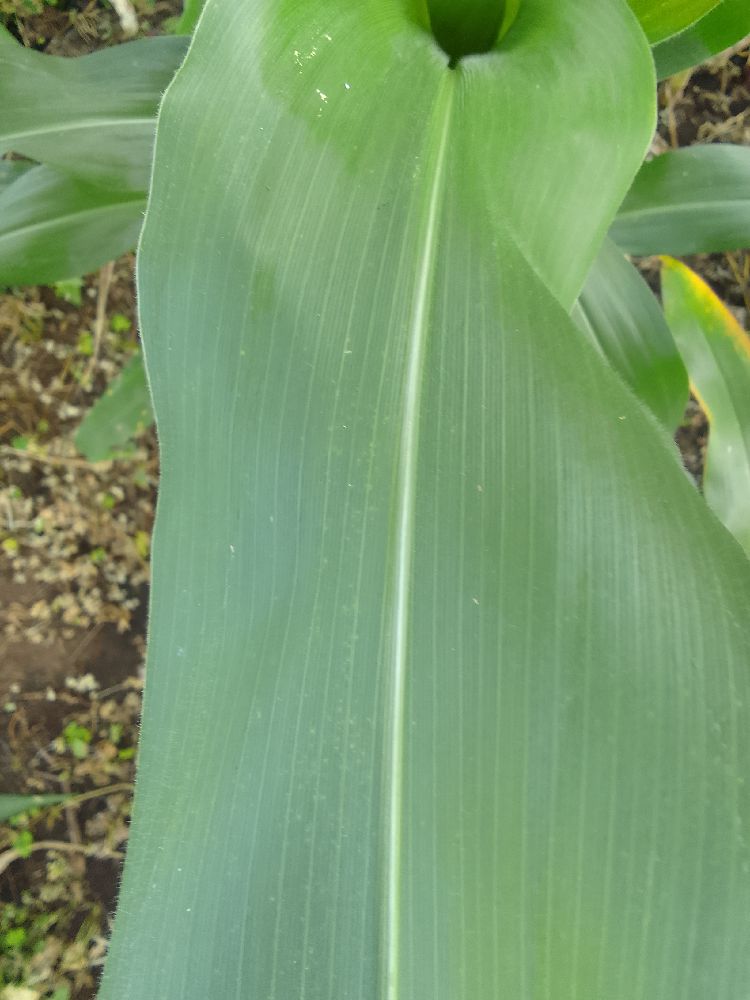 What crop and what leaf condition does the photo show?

maize, healthy
